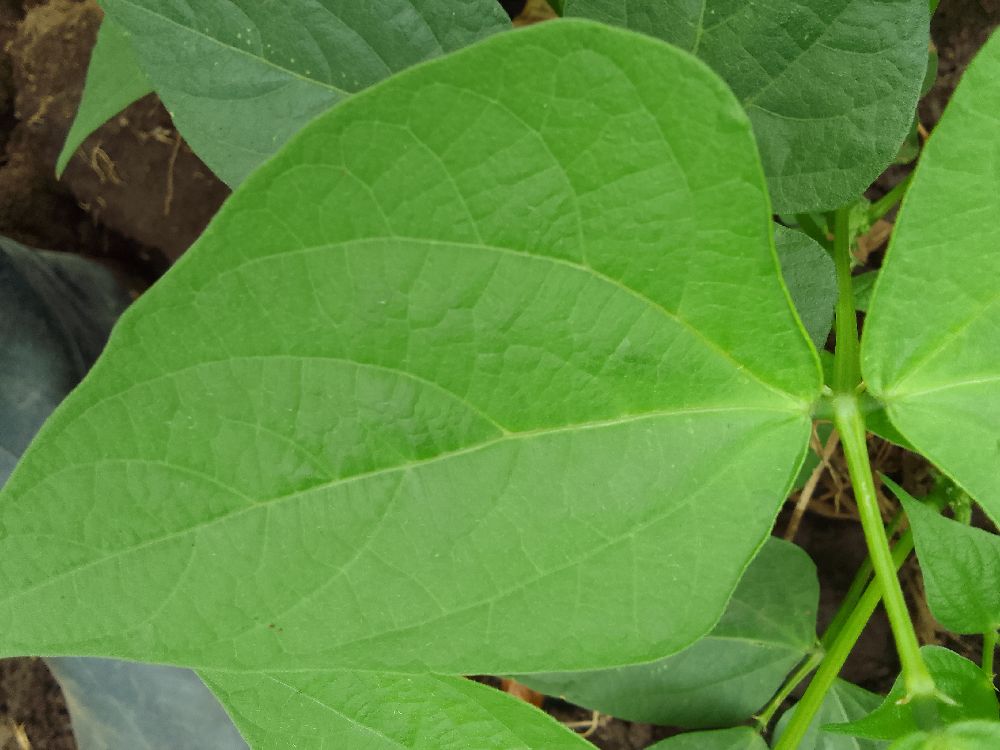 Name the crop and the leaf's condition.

common bean, healthy
